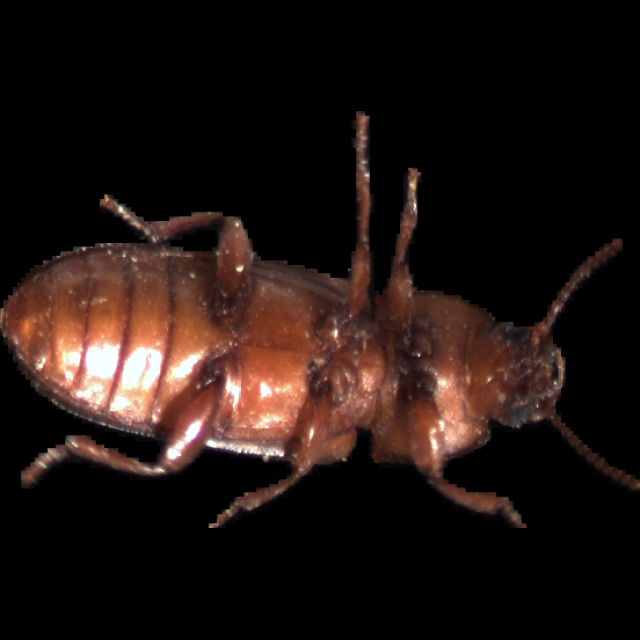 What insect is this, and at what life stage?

mealworm beetle
